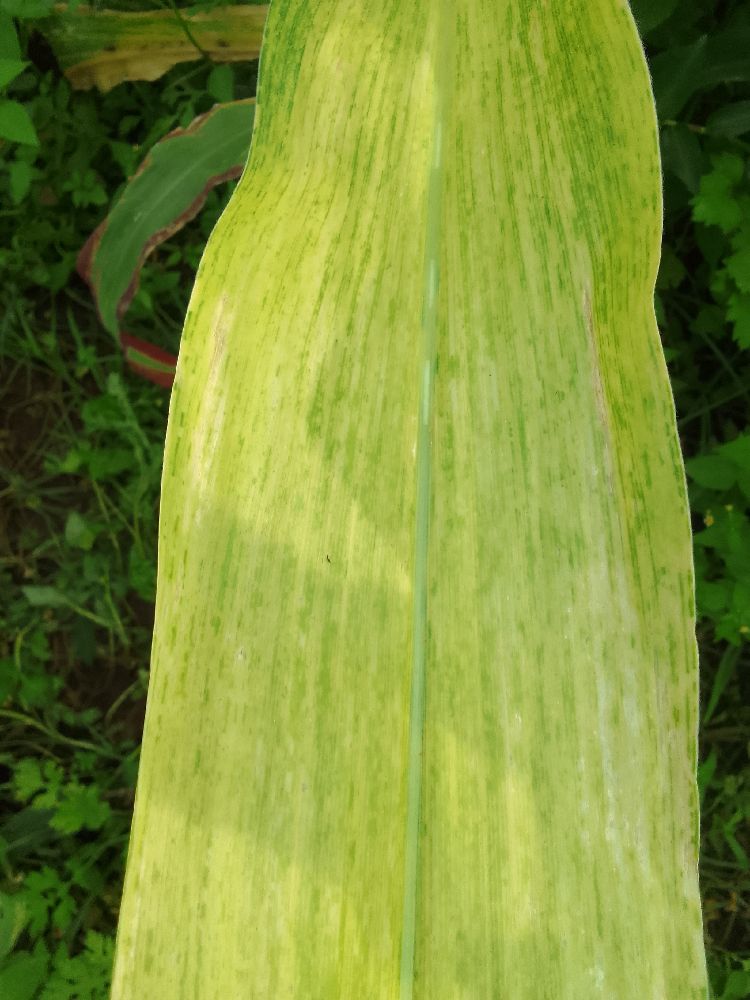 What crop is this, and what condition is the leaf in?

maize, maize lethal necrosis
